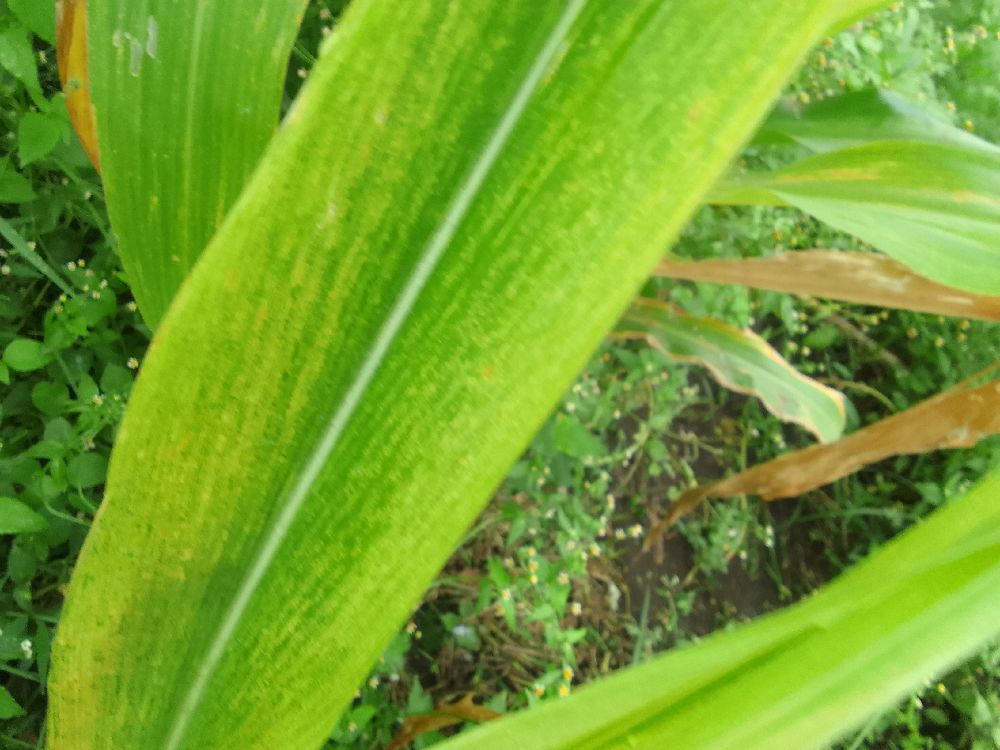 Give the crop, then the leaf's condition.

maize, maize lethal necrosis
